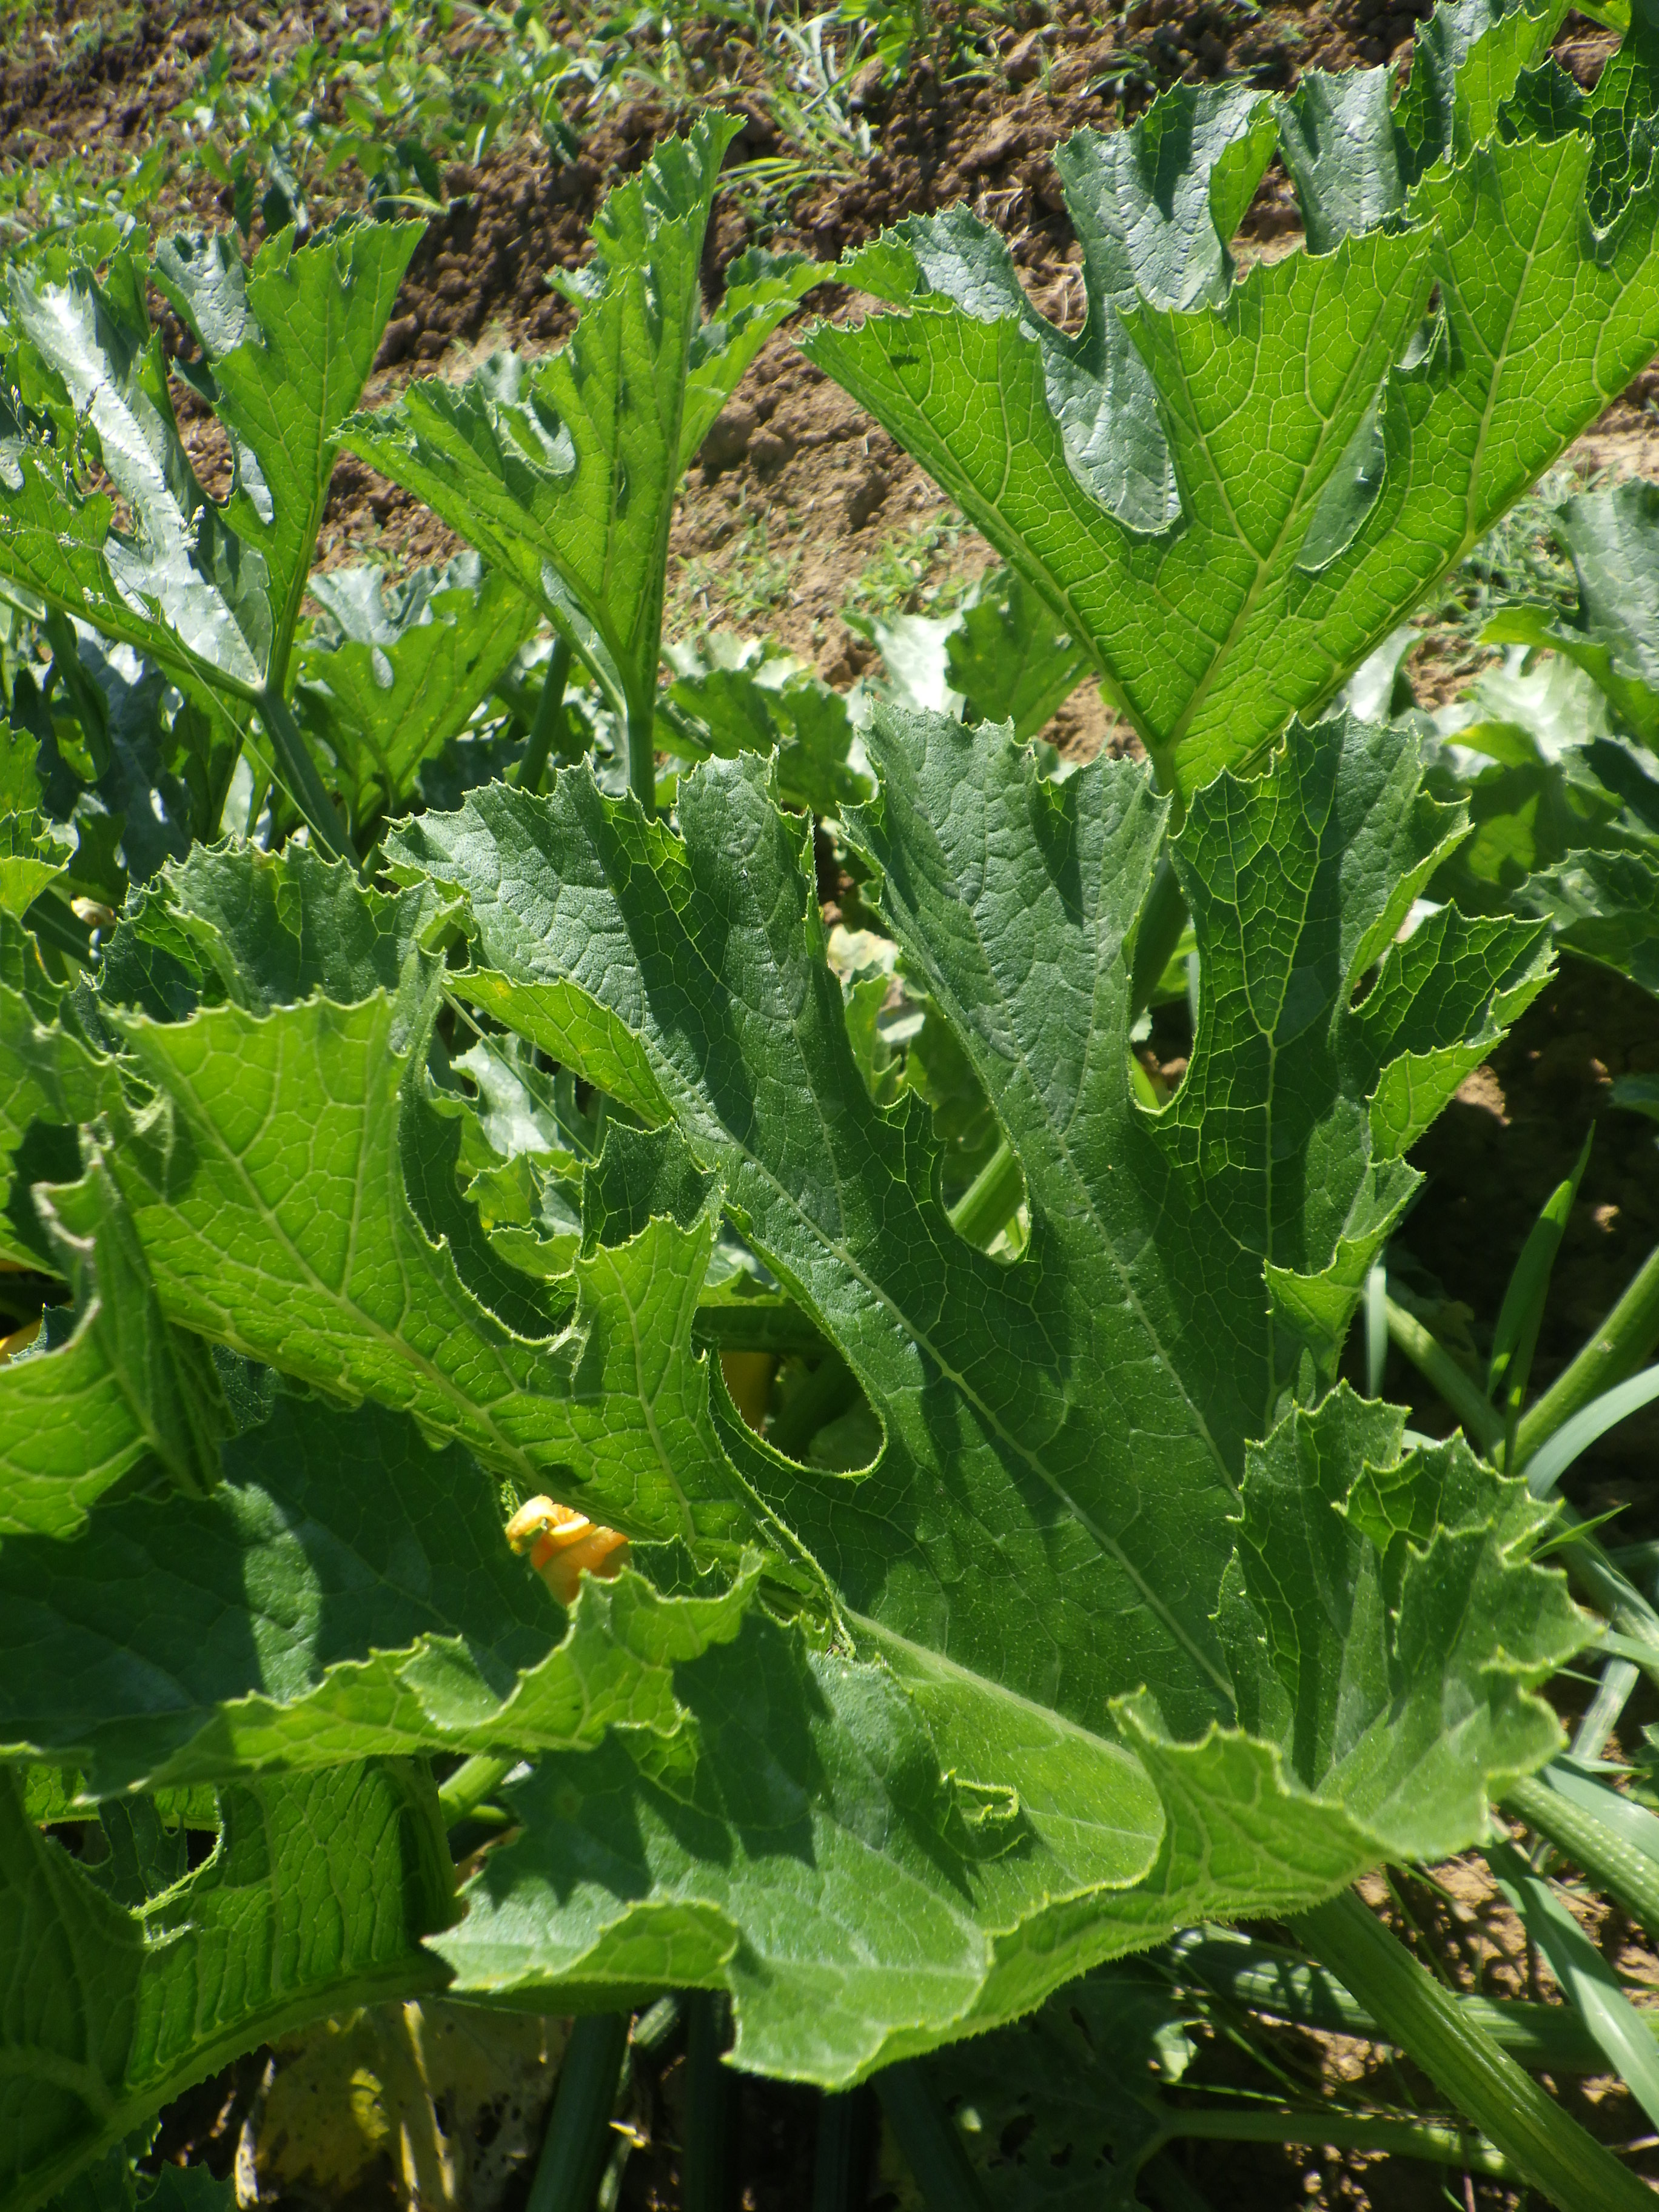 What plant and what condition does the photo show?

zucchini, healthy
